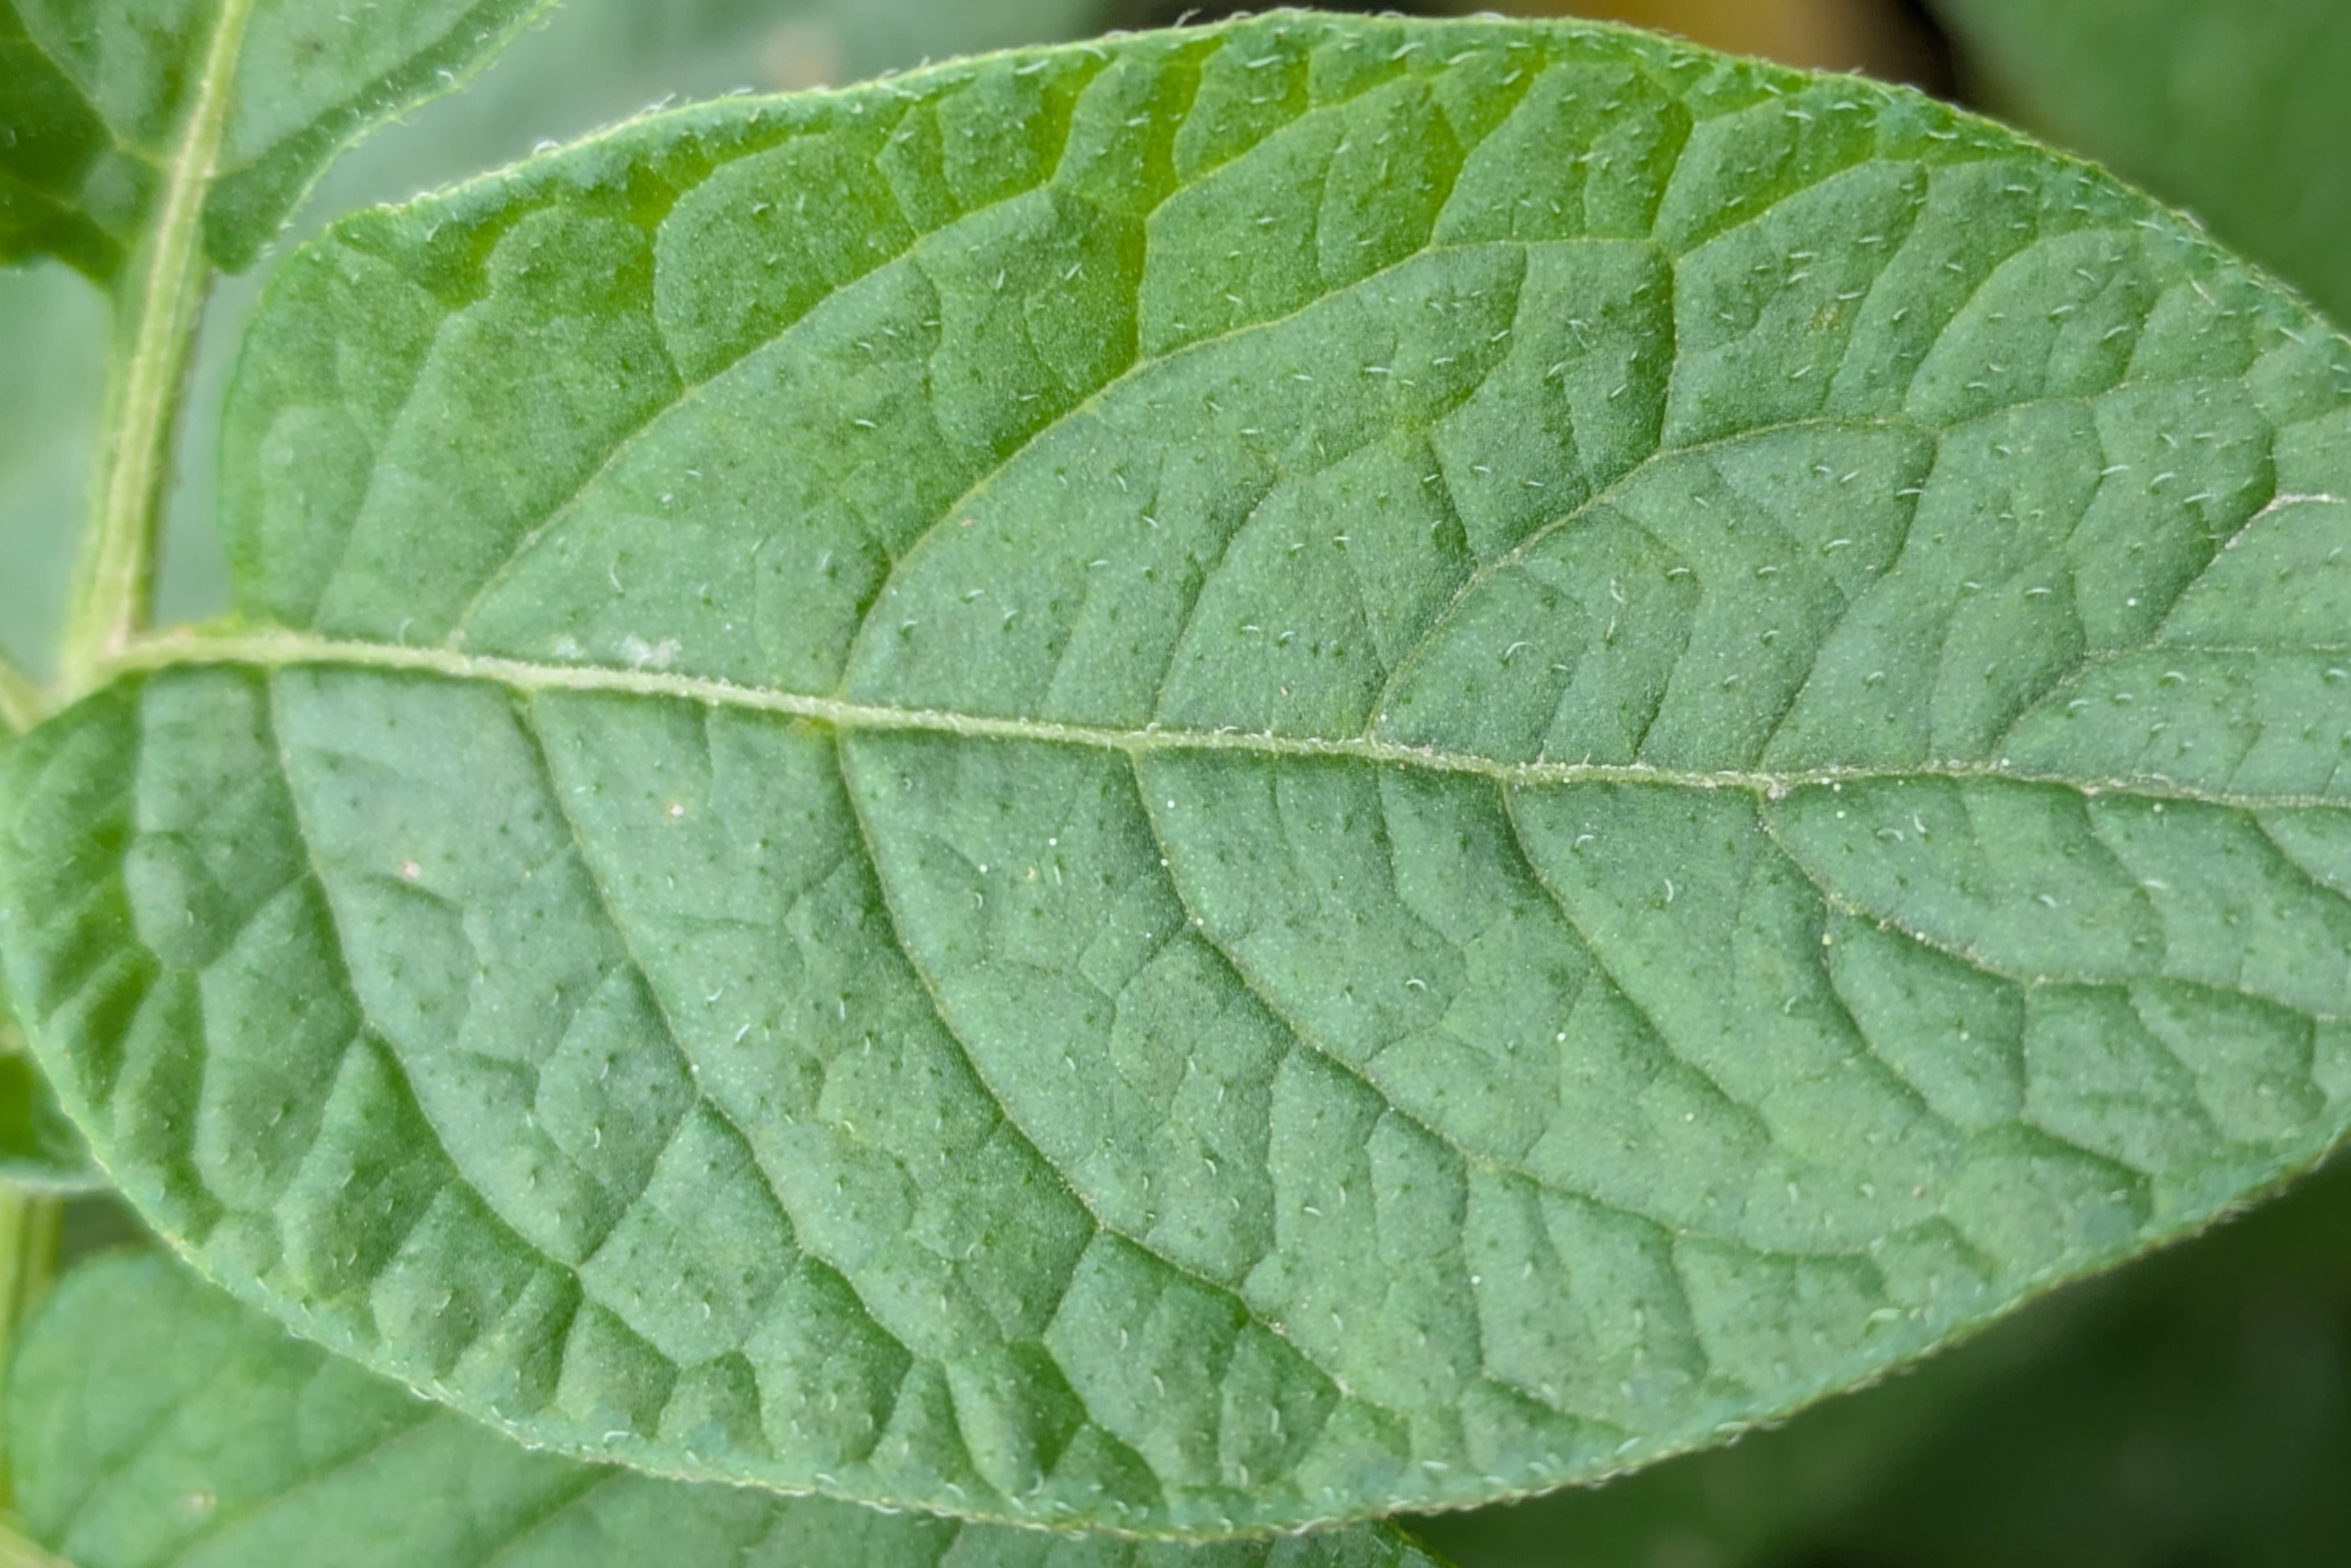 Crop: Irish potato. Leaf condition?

healthy
